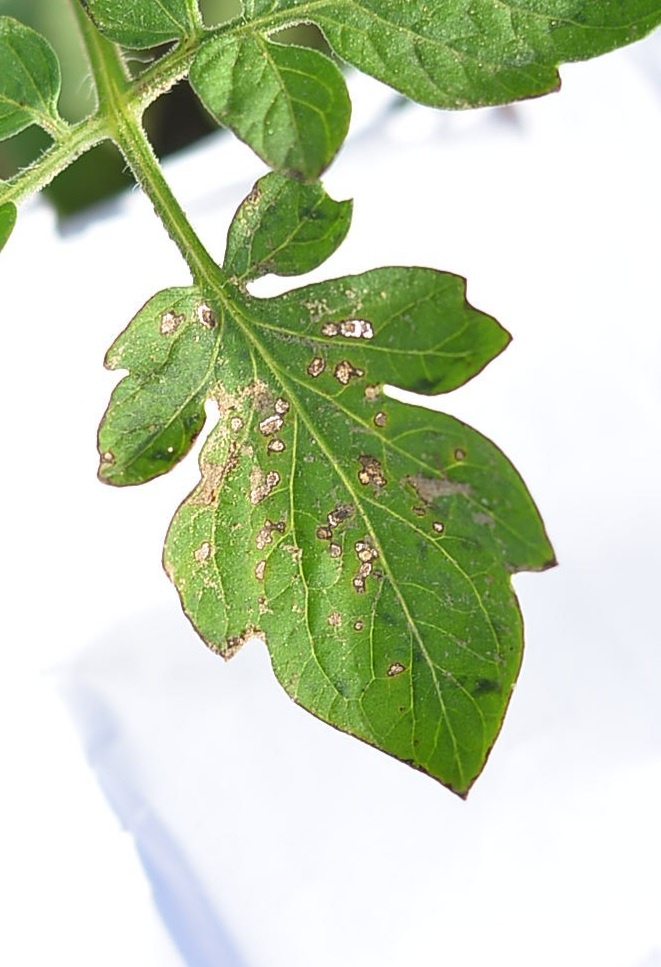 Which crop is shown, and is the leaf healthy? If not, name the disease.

tomato, infected
